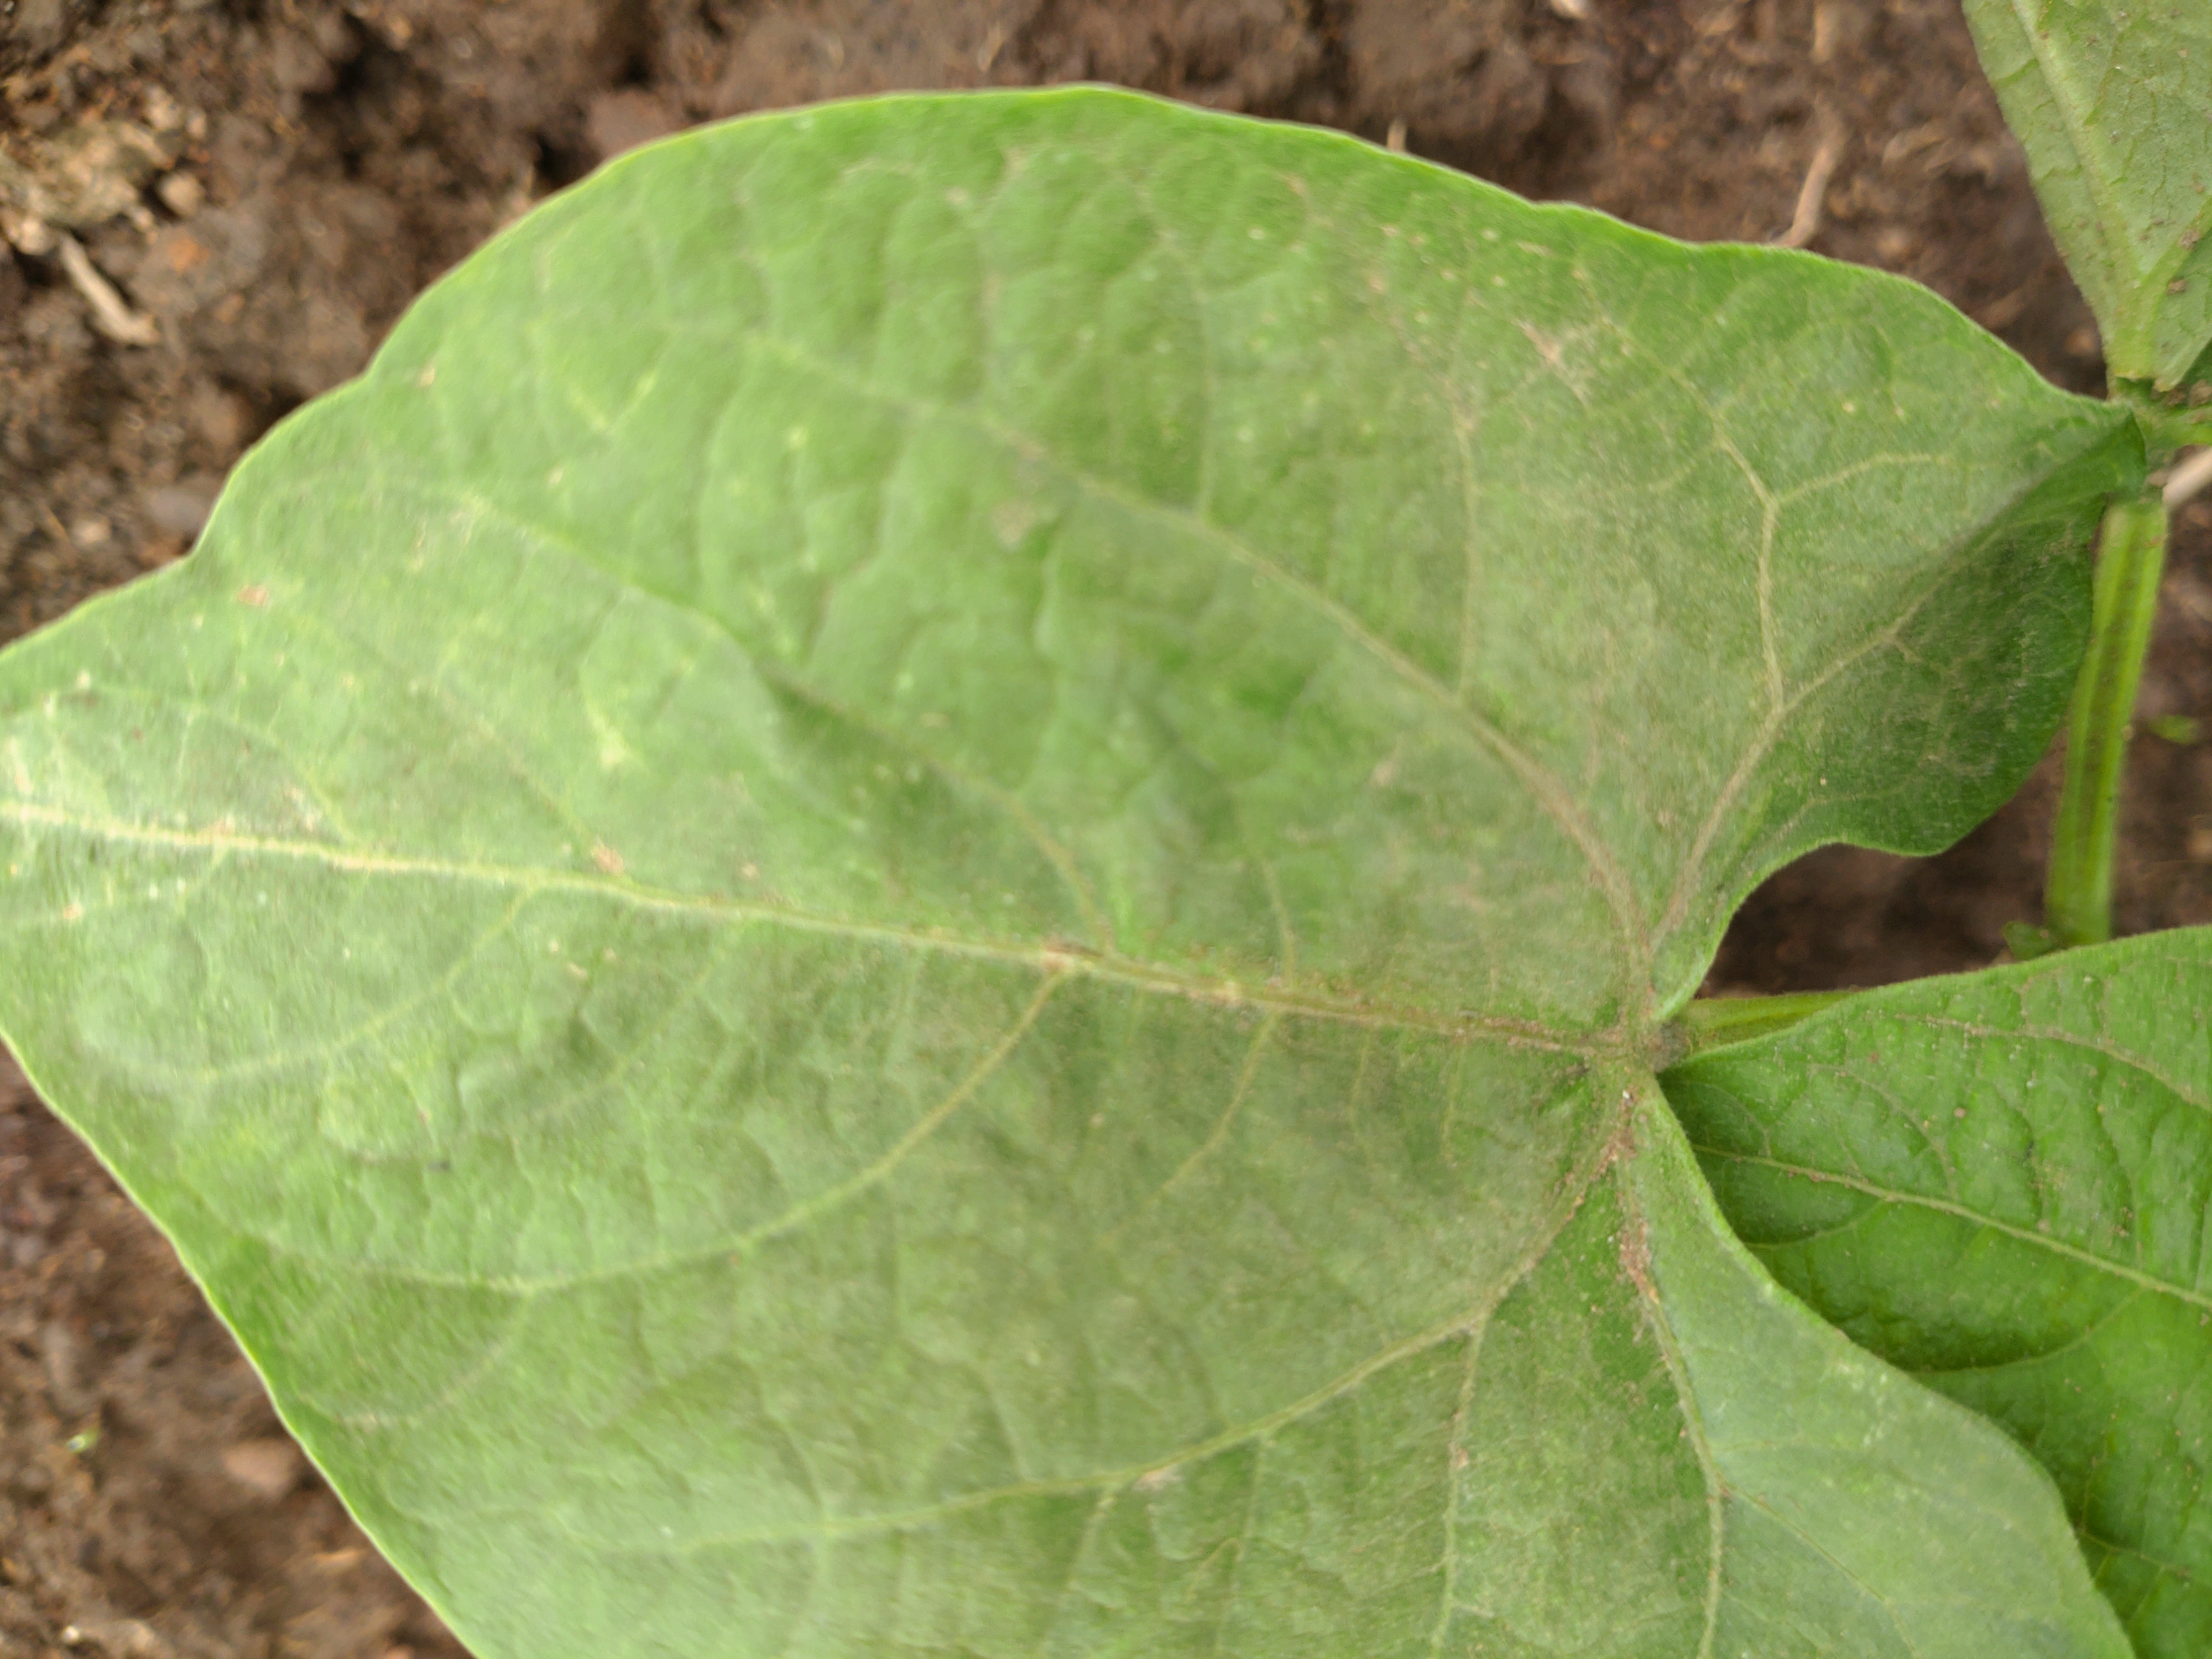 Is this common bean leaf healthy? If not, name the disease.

healthy
